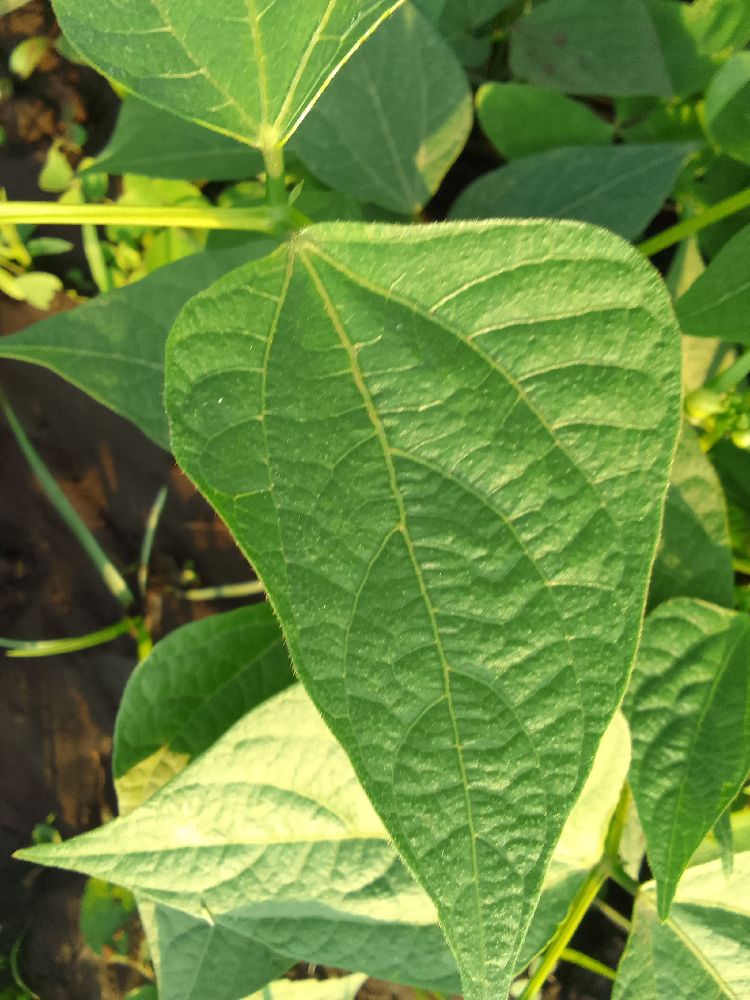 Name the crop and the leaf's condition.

common bean, healthy
